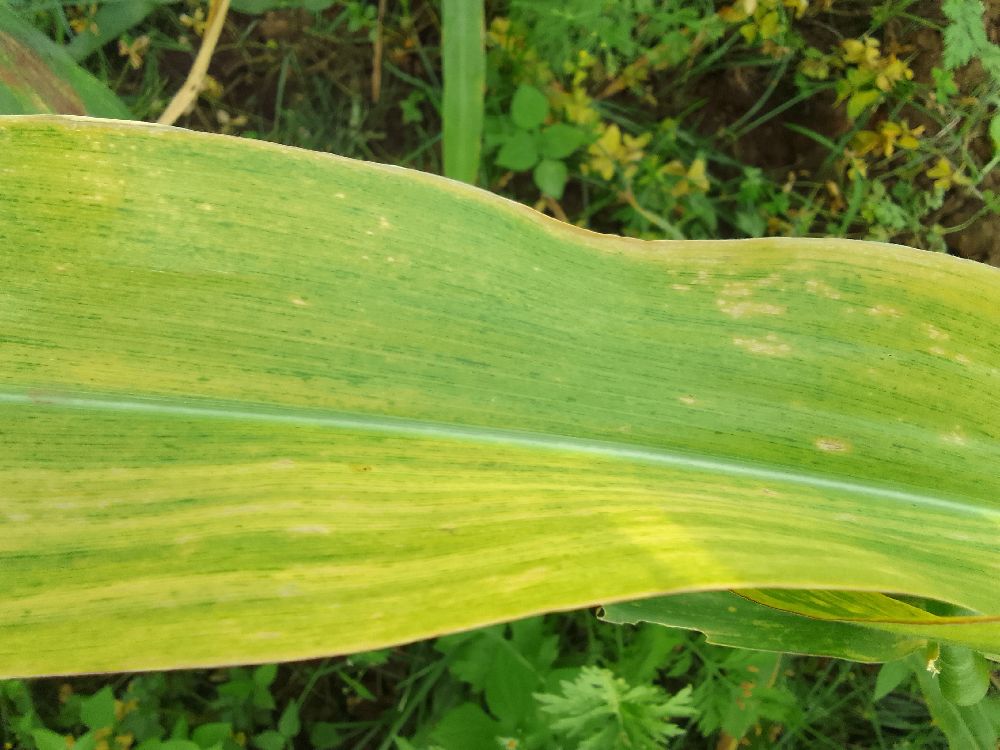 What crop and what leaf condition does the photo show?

maize, maize lethal necrosis
